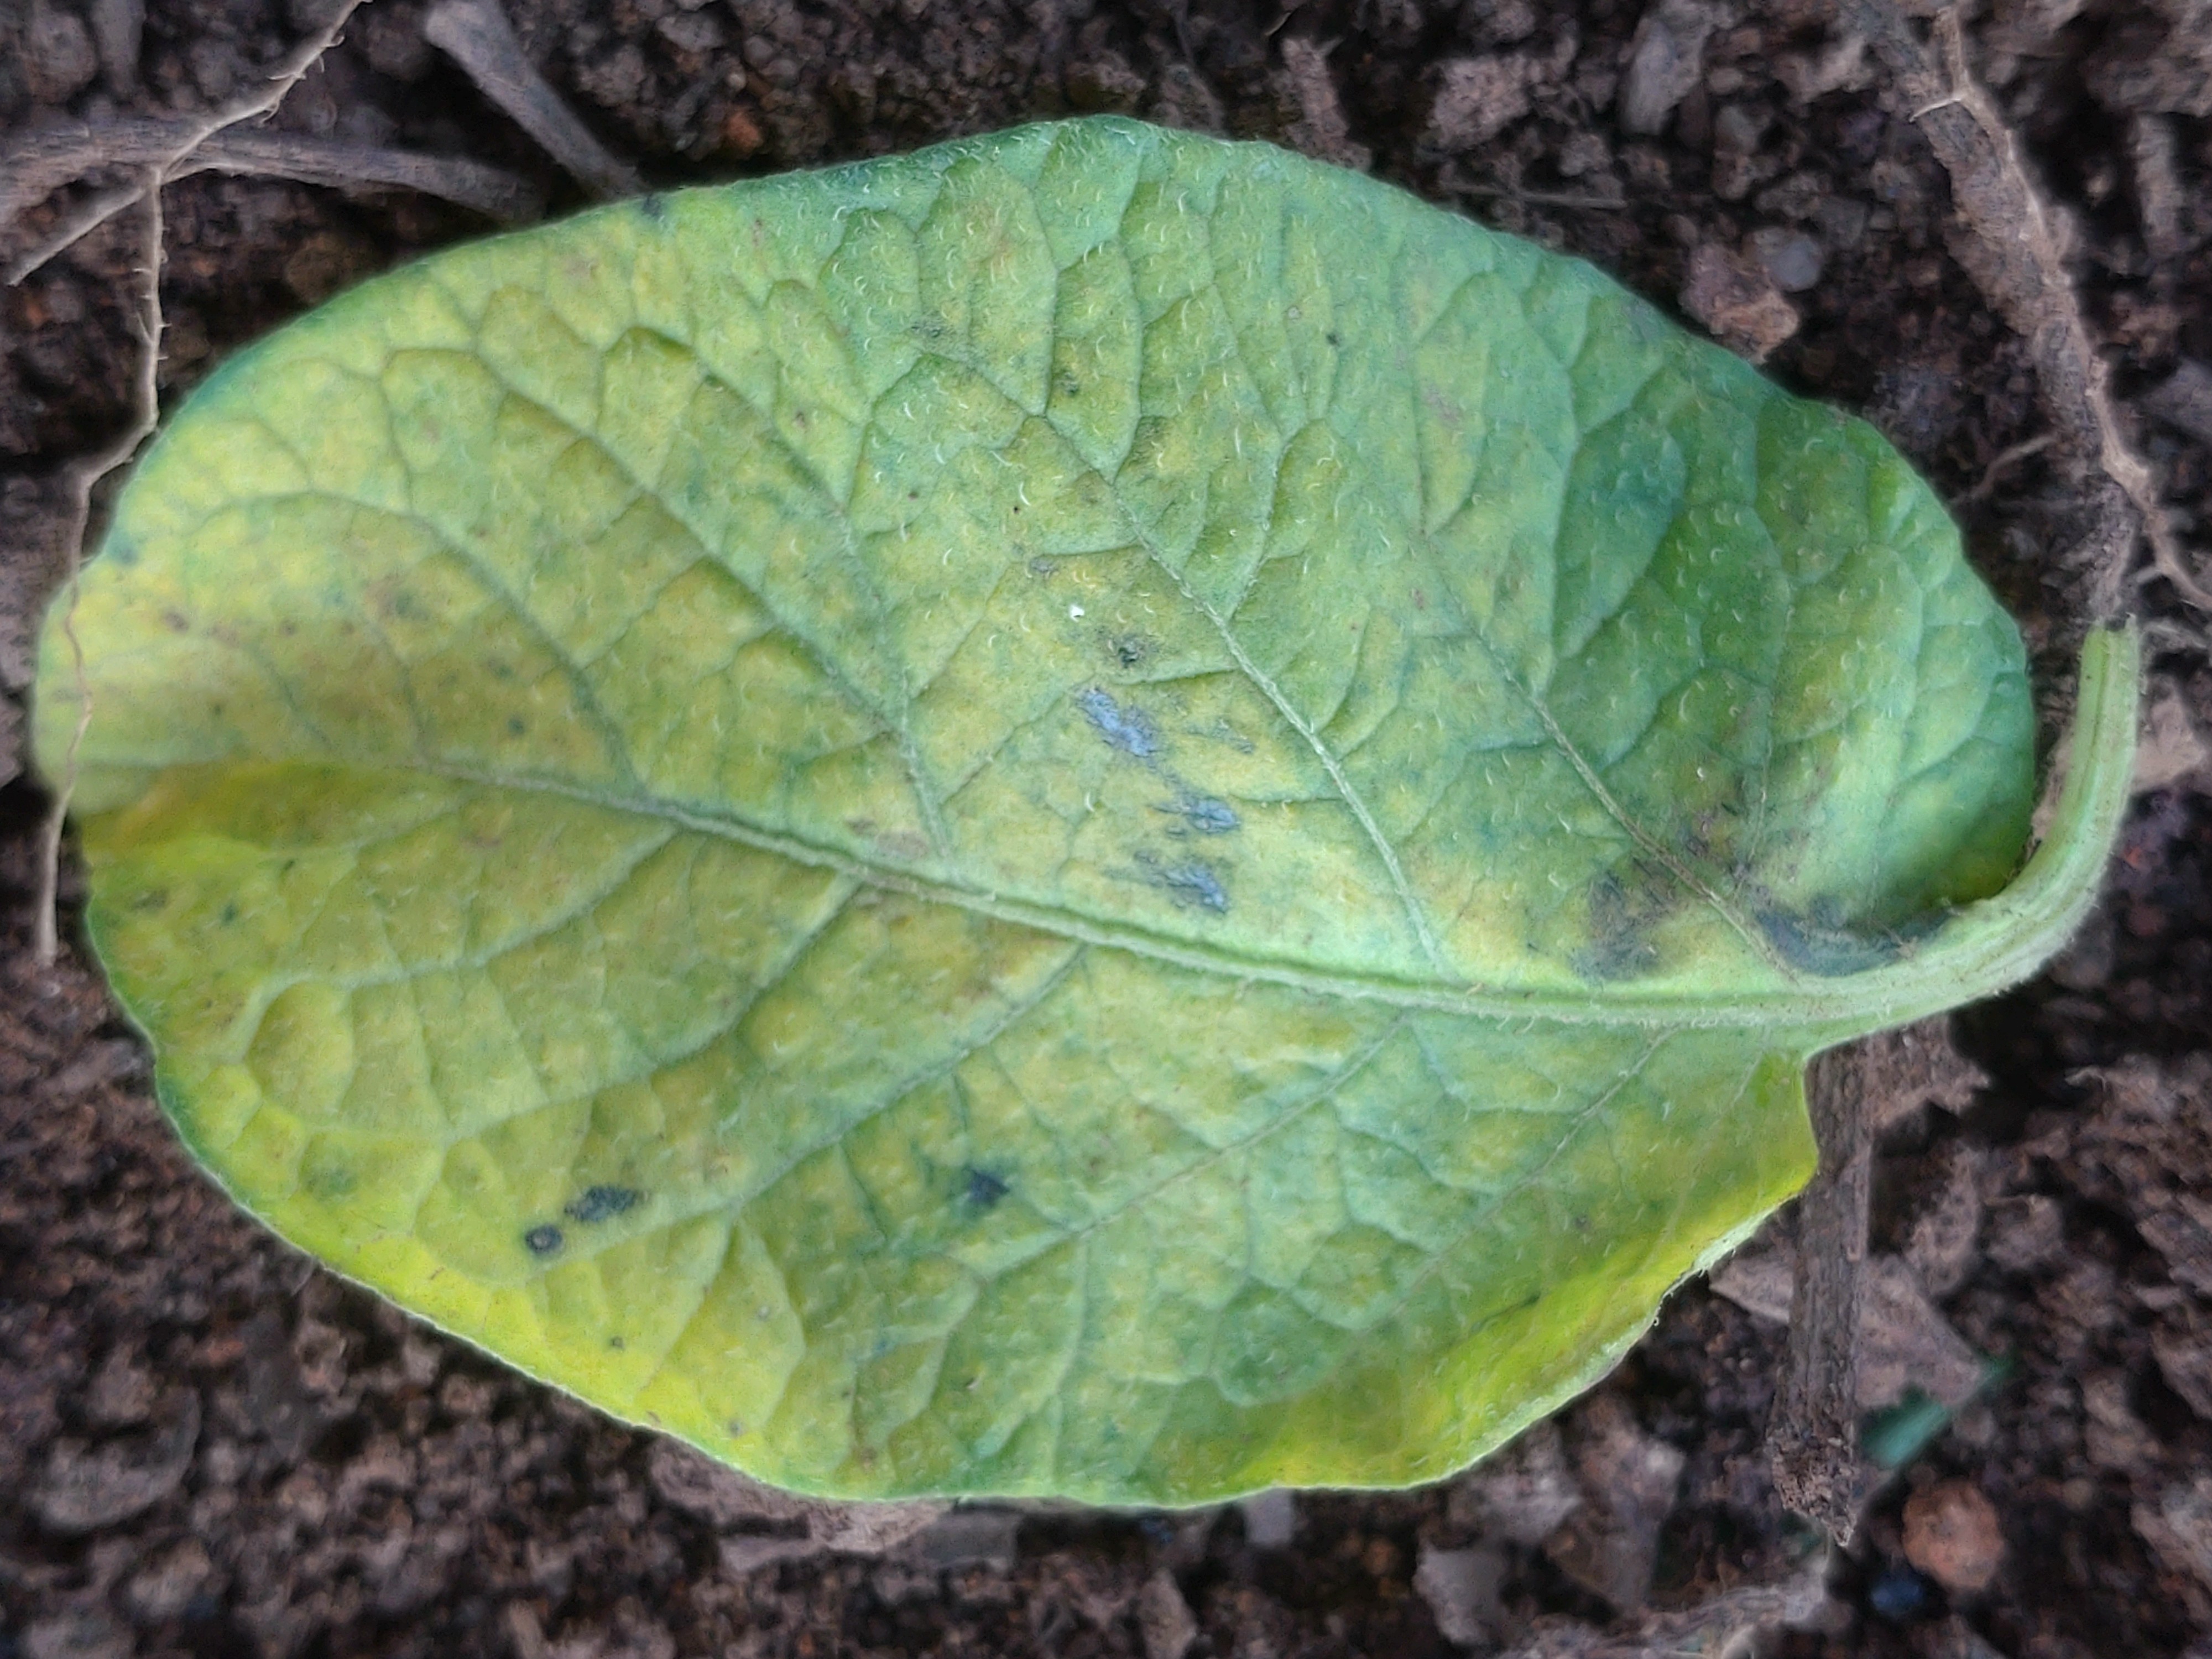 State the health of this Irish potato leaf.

late blight
